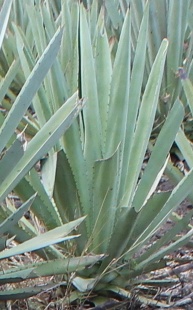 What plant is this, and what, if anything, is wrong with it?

agave, healthy
